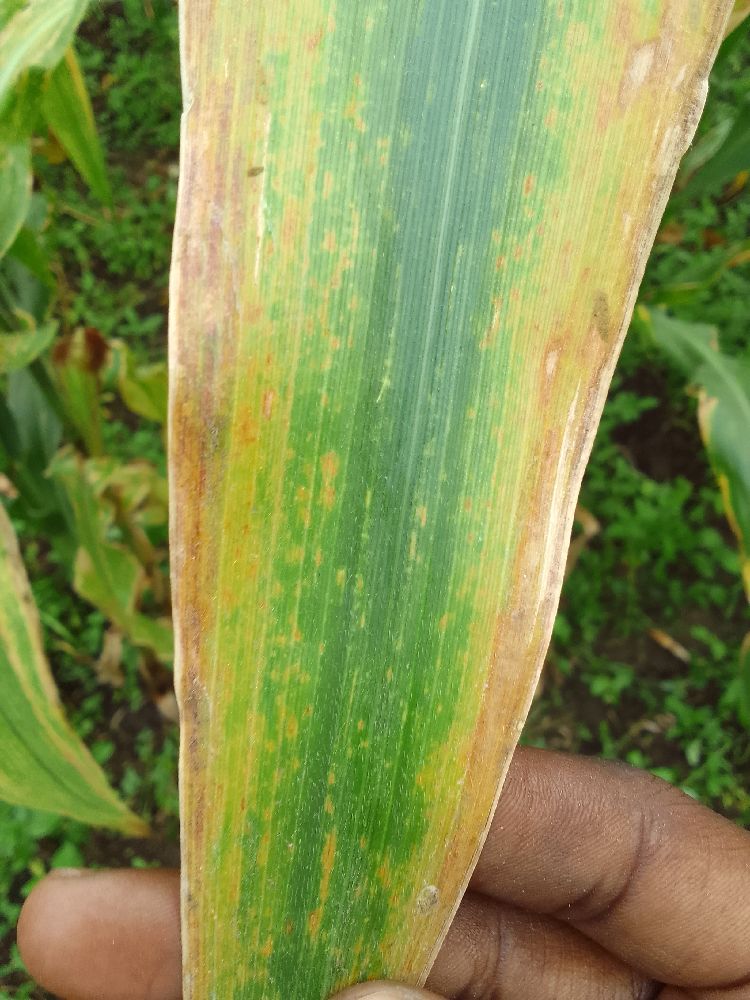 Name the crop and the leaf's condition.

maize, maize lethal necrosis
